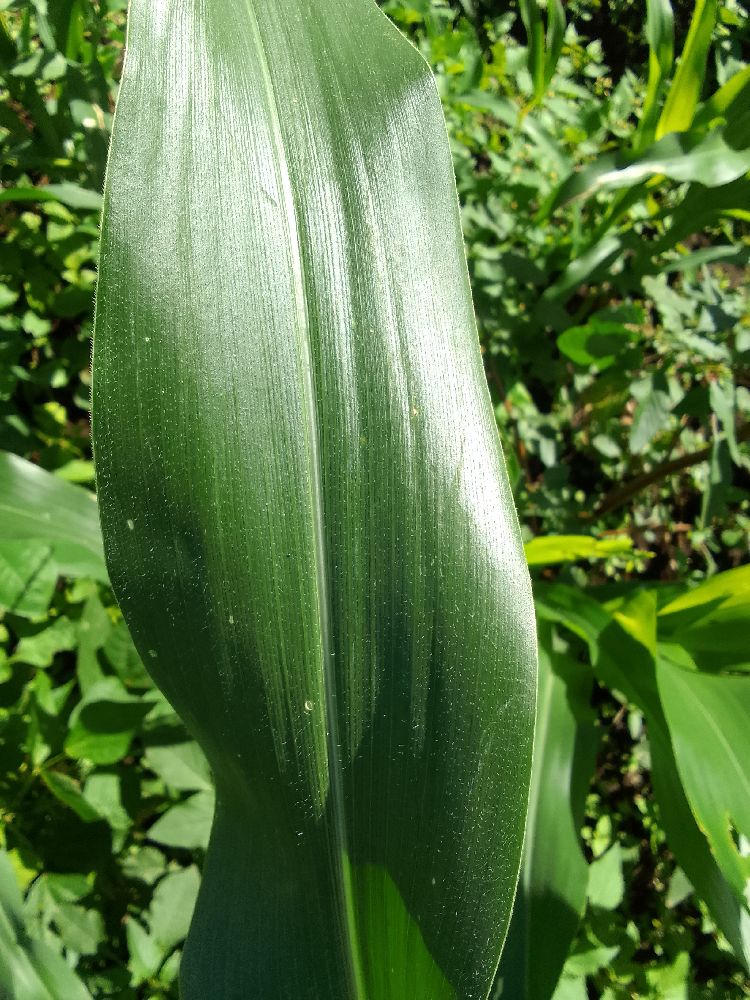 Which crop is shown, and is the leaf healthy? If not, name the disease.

maize, healthy
